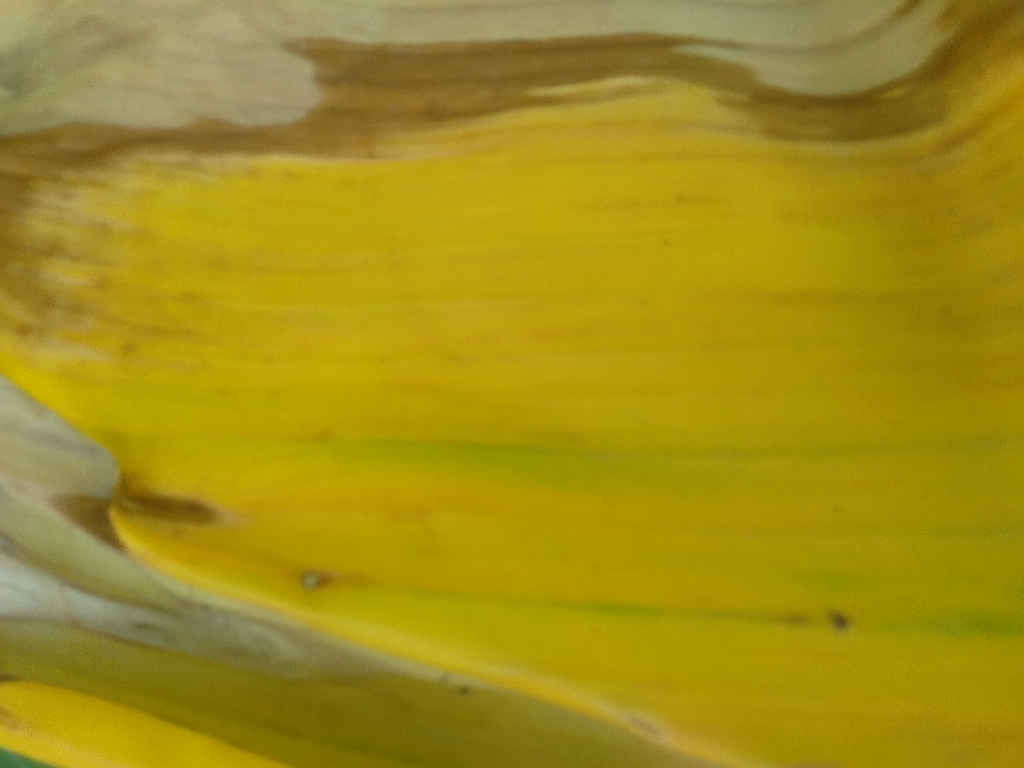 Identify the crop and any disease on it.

banana, fusarium wilt race 1
